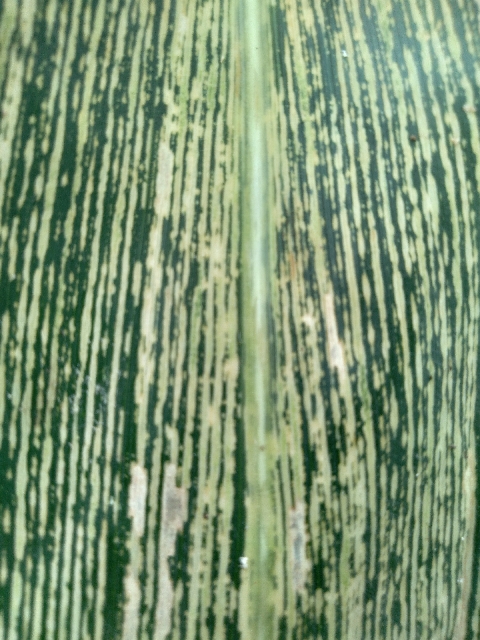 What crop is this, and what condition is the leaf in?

maize, maize streak virus
